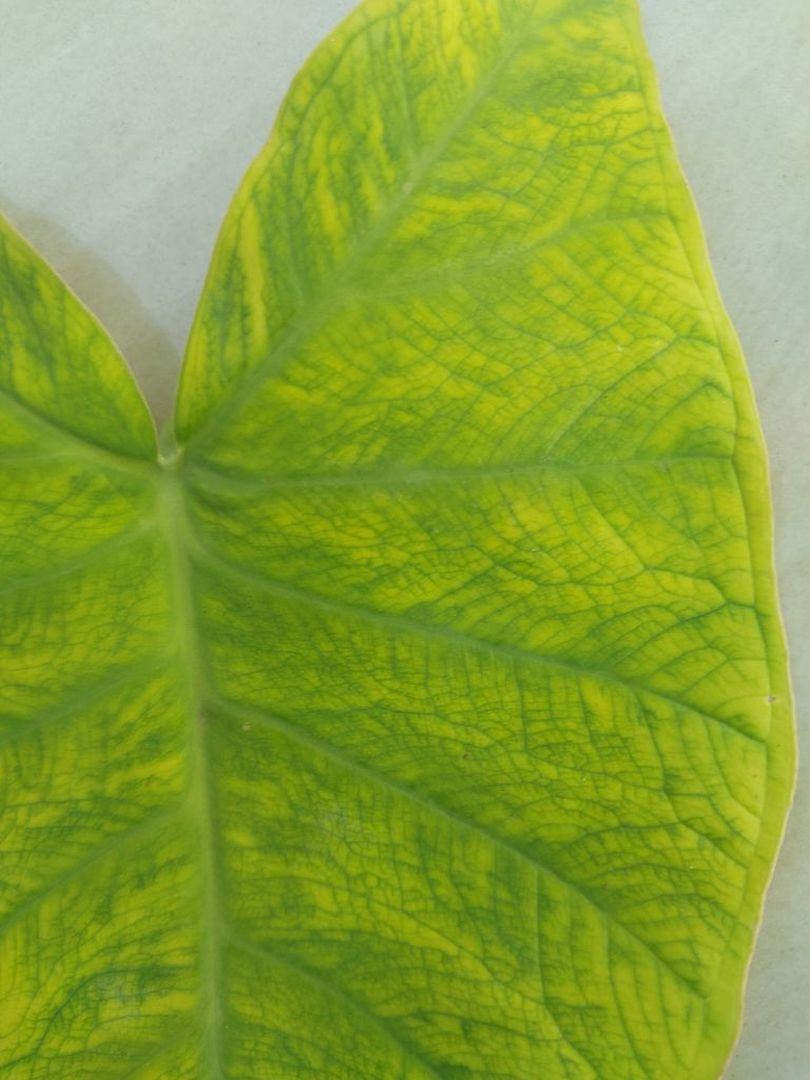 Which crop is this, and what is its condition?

taro, mosaic
